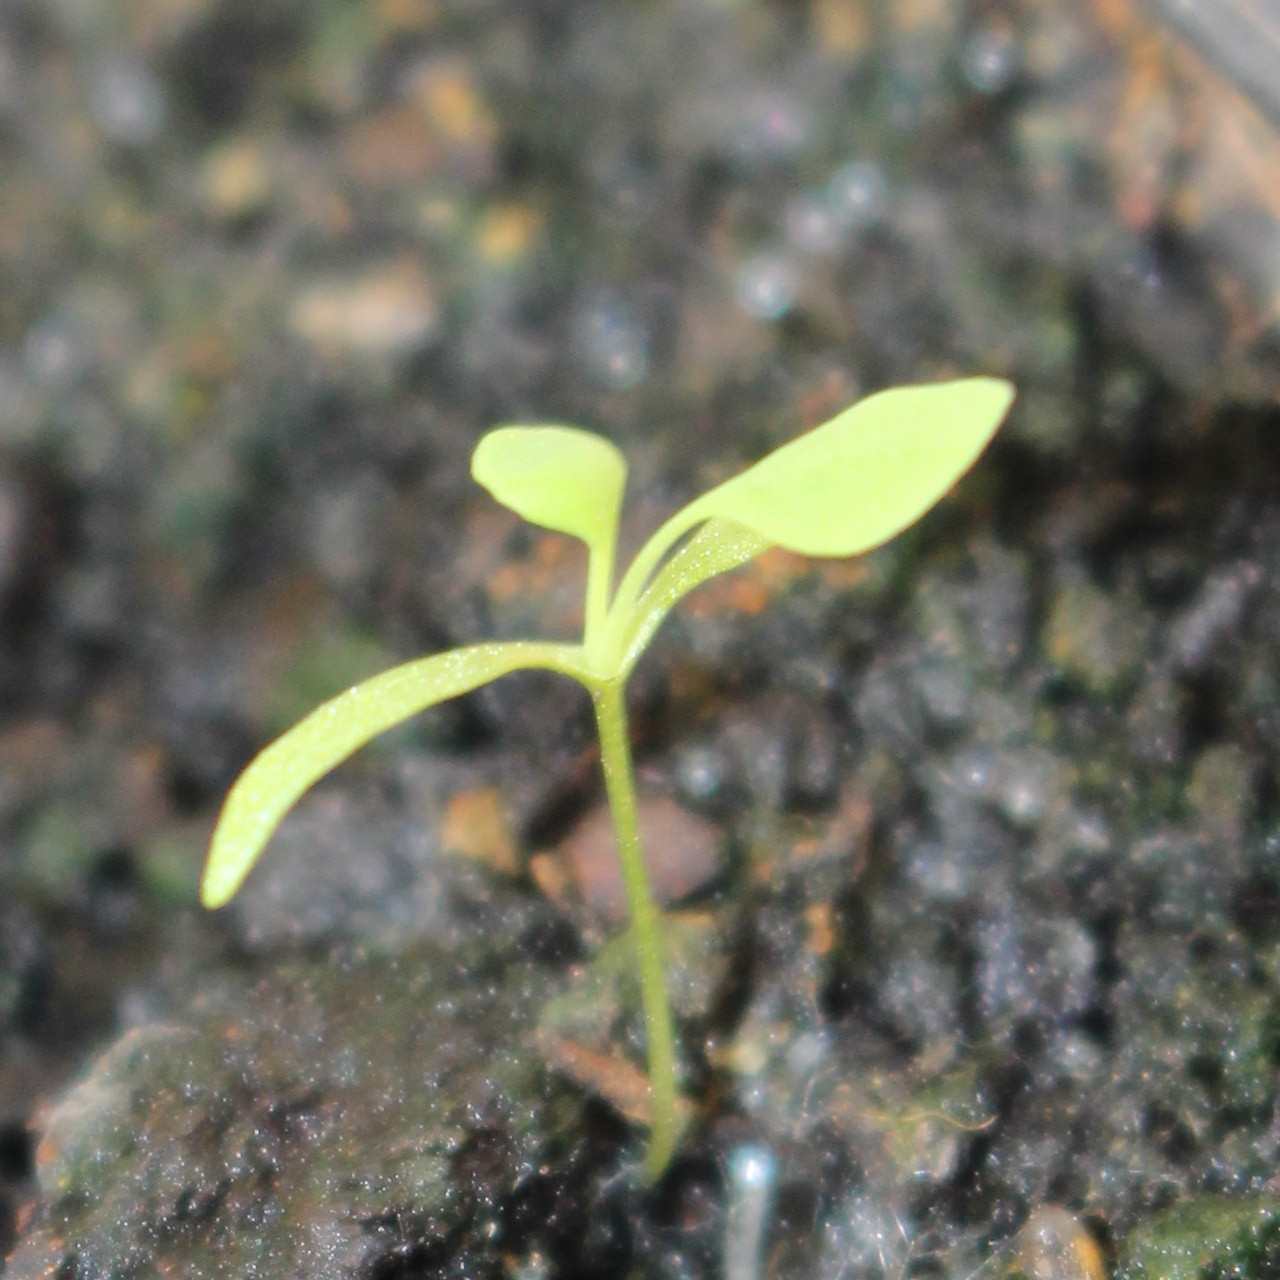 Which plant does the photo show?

Papaver rhoeas
